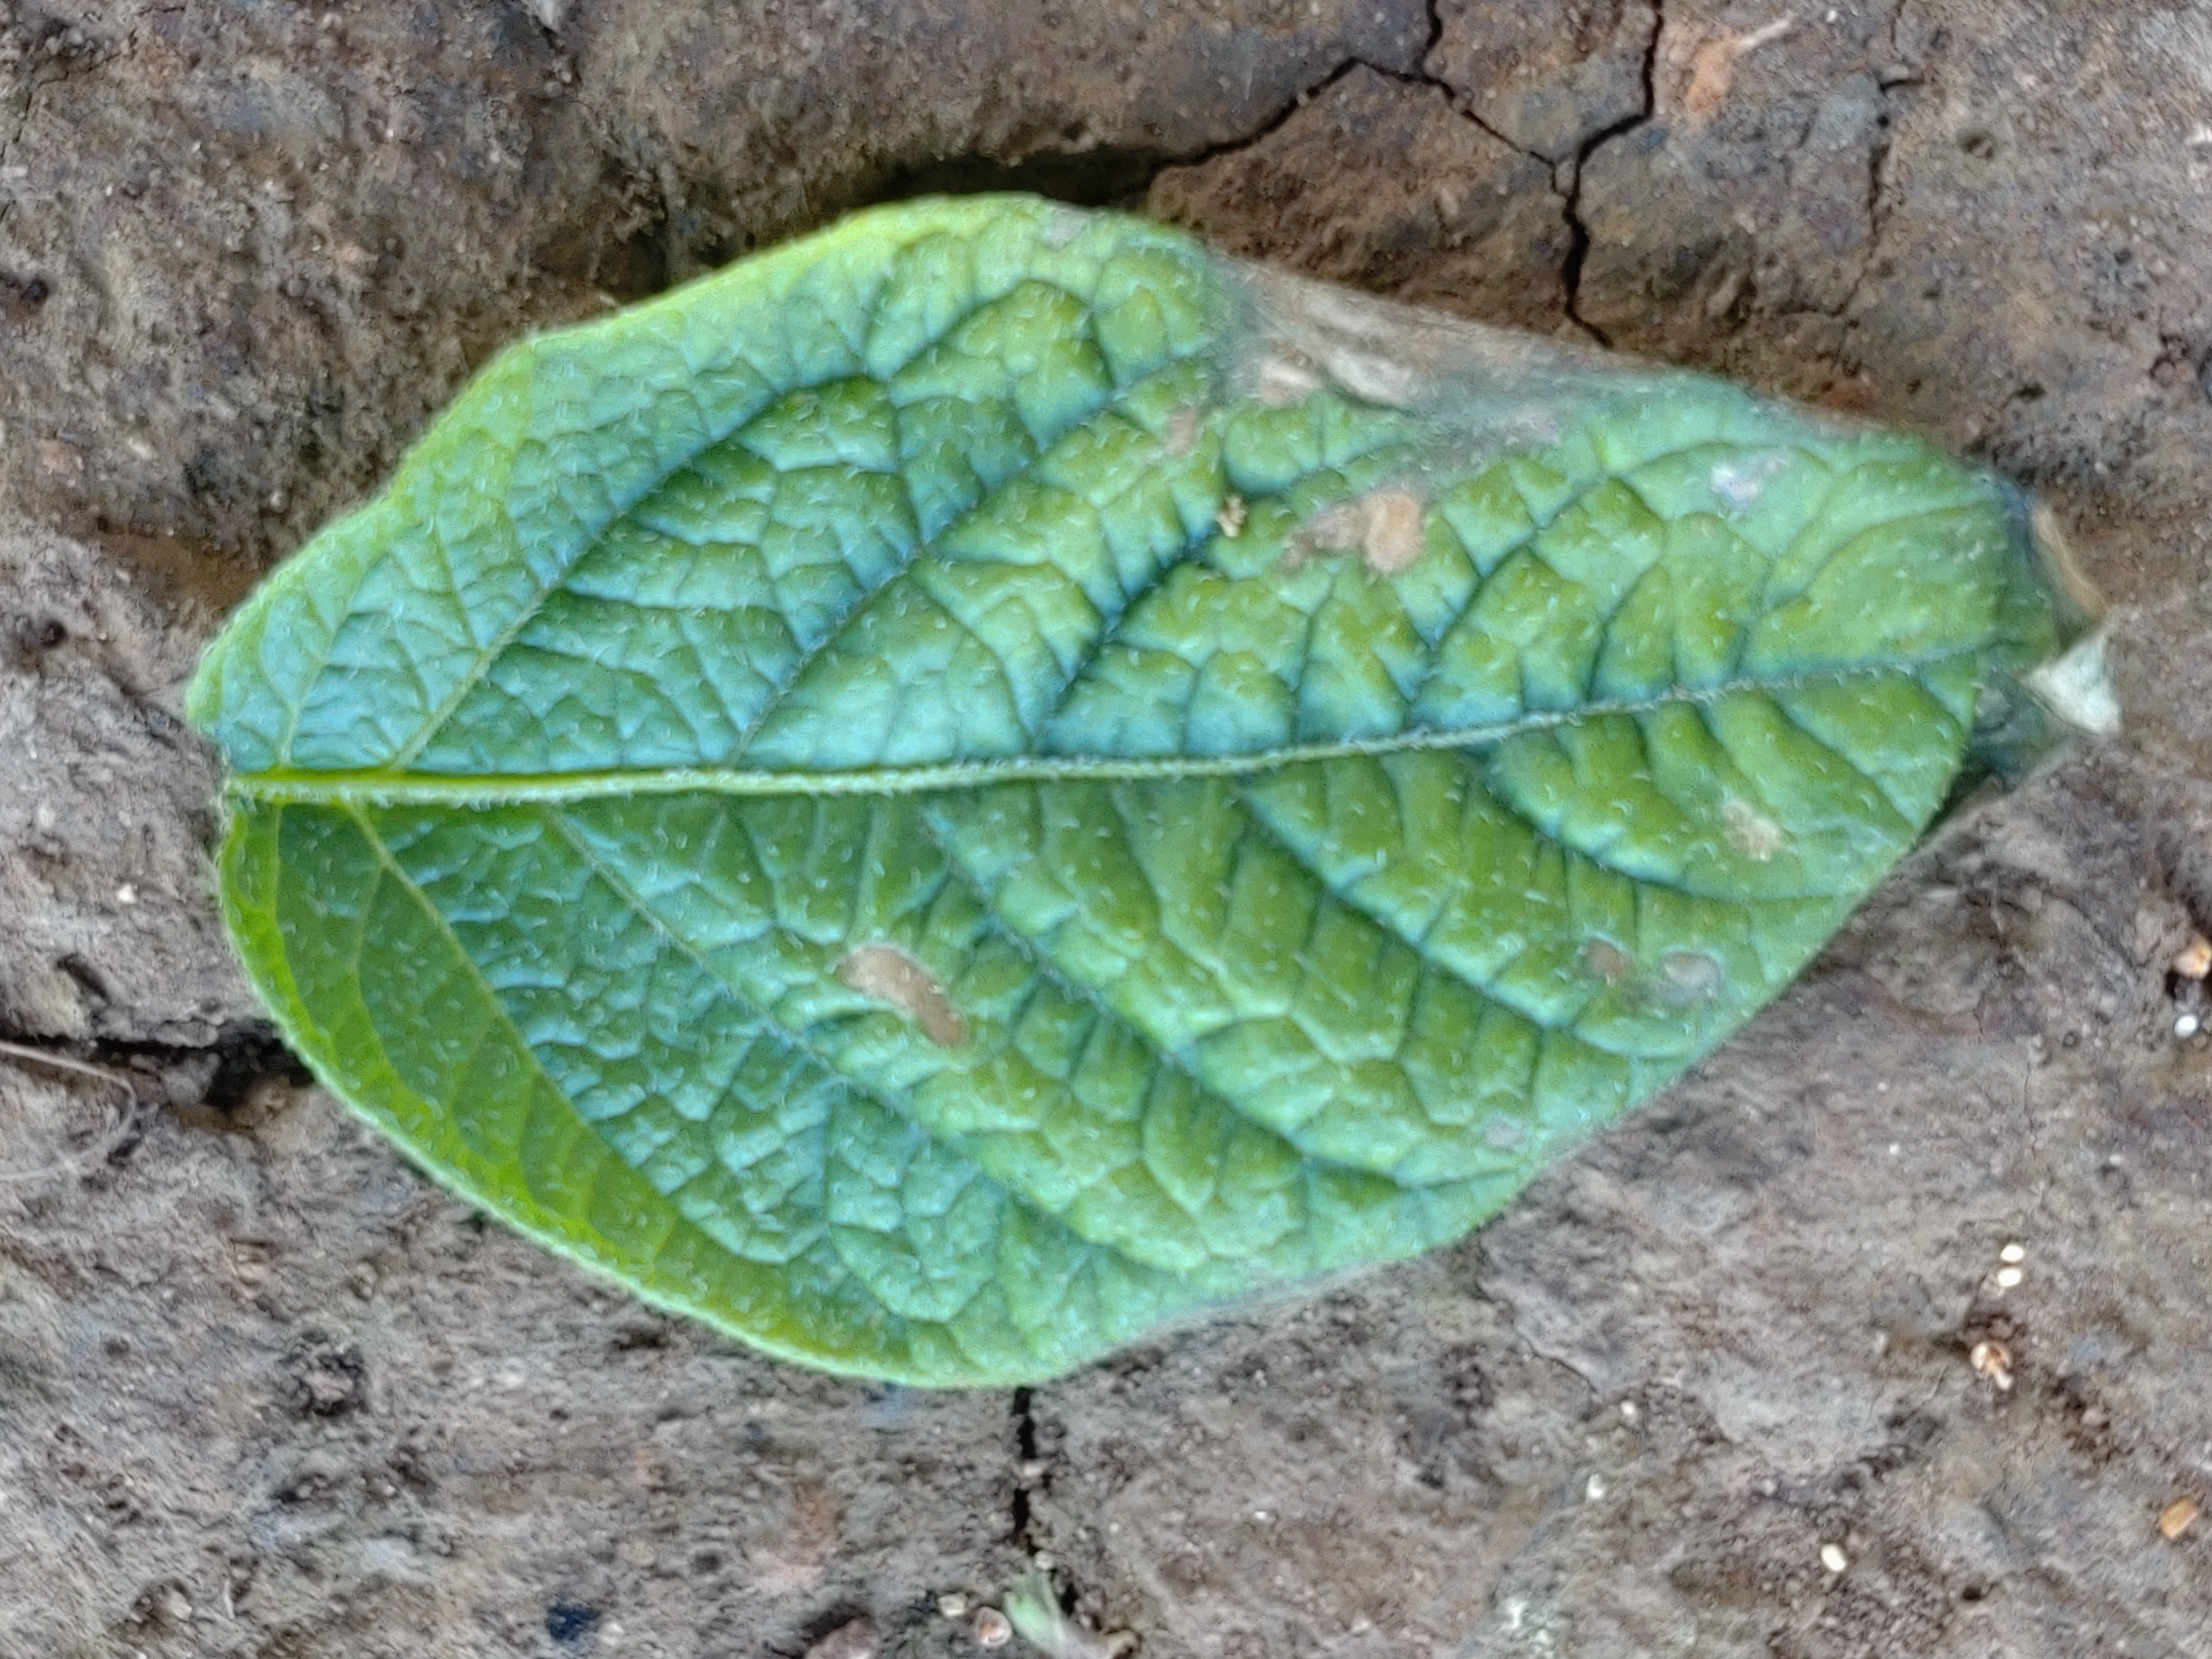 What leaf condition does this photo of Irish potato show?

early blight
